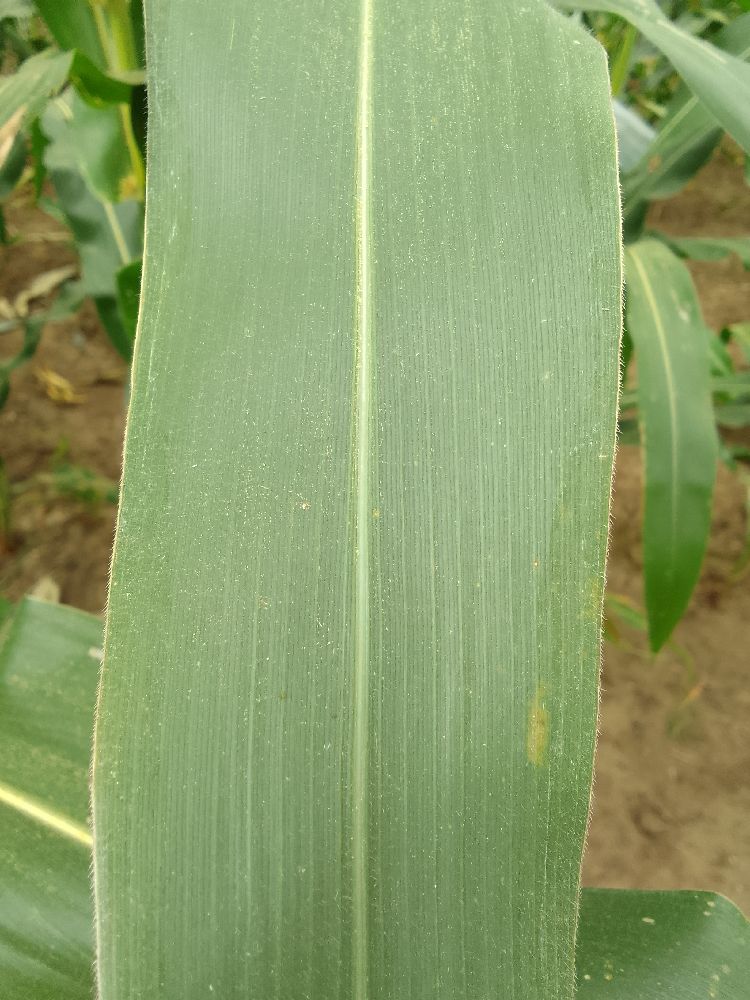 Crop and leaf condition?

maize, healthy
